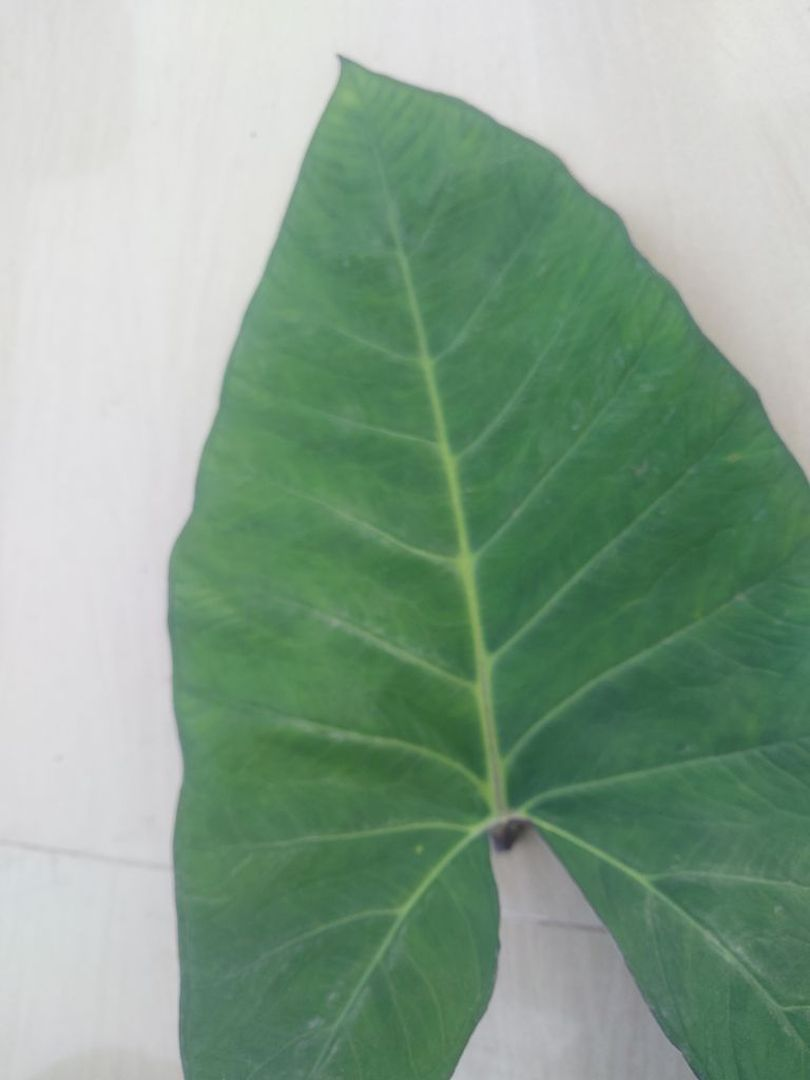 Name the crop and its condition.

taro, healthy
